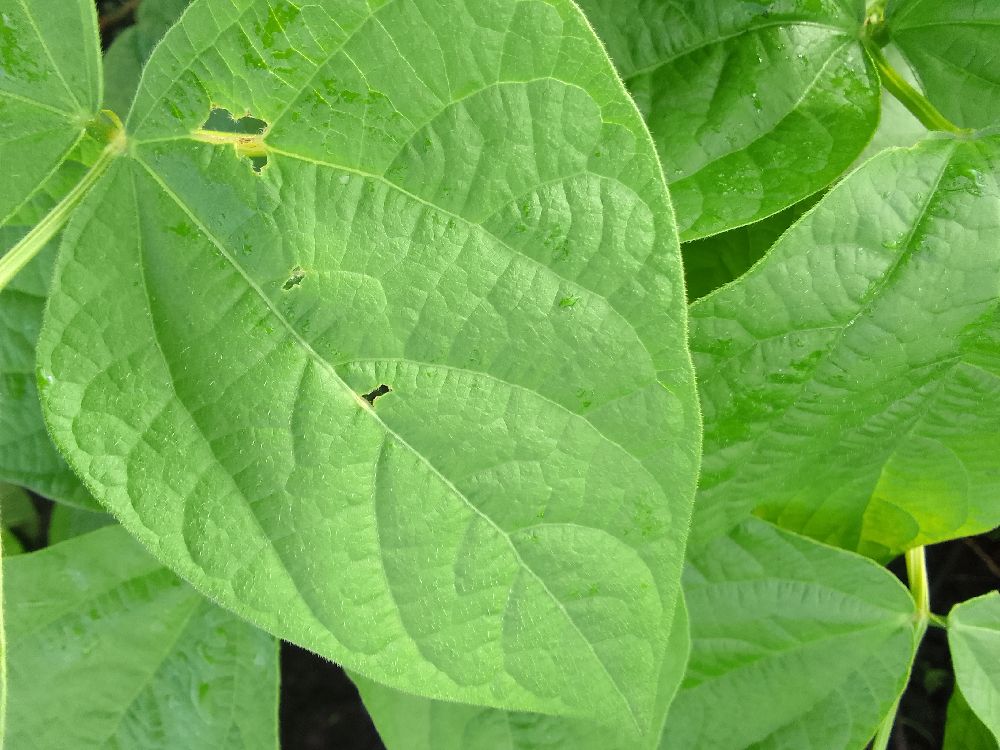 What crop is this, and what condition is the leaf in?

common bean, healthy
